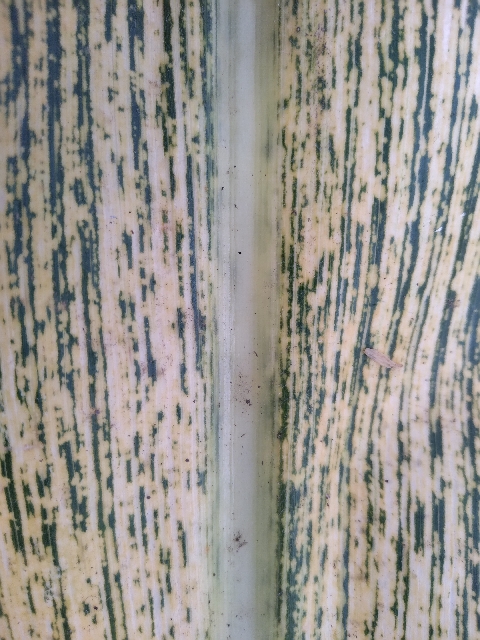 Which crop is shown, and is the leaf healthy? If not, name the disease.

maize, maize streak virus
